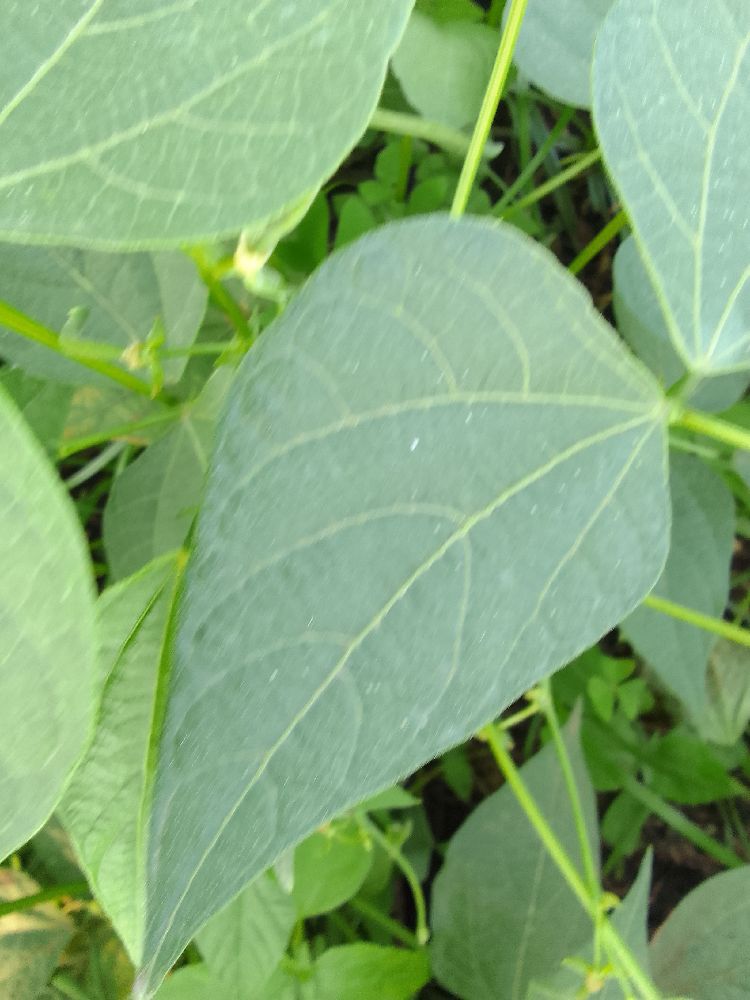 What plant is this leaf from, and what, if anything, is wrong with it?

common bean, healthy
